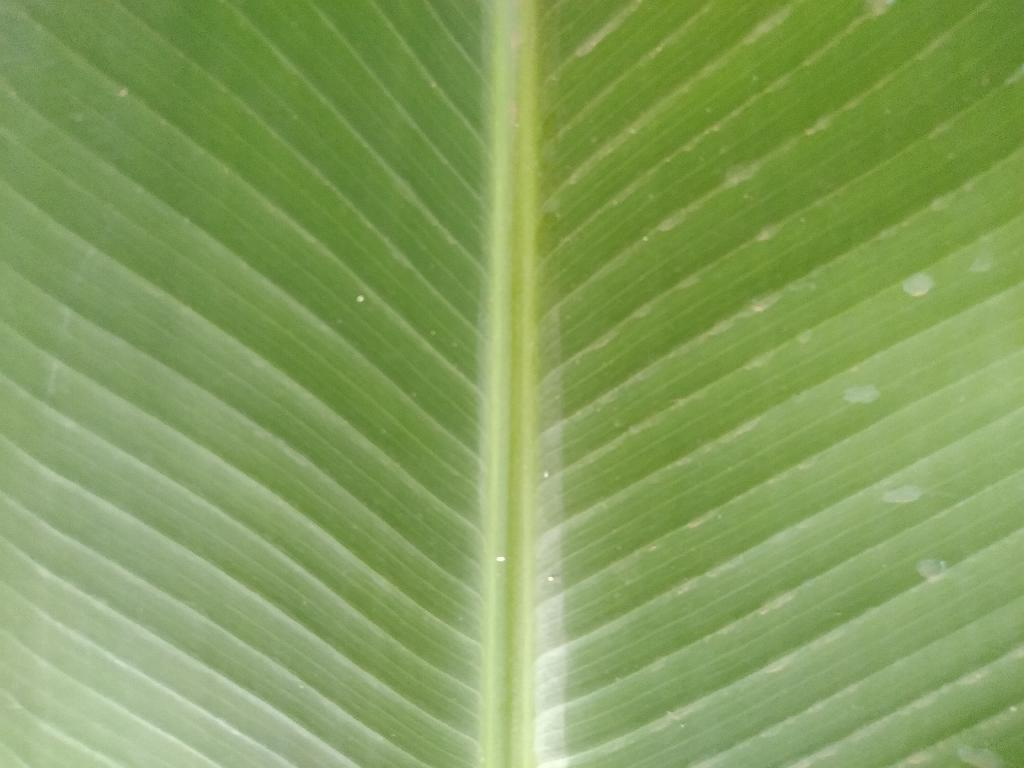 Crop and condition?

banana, healthy
